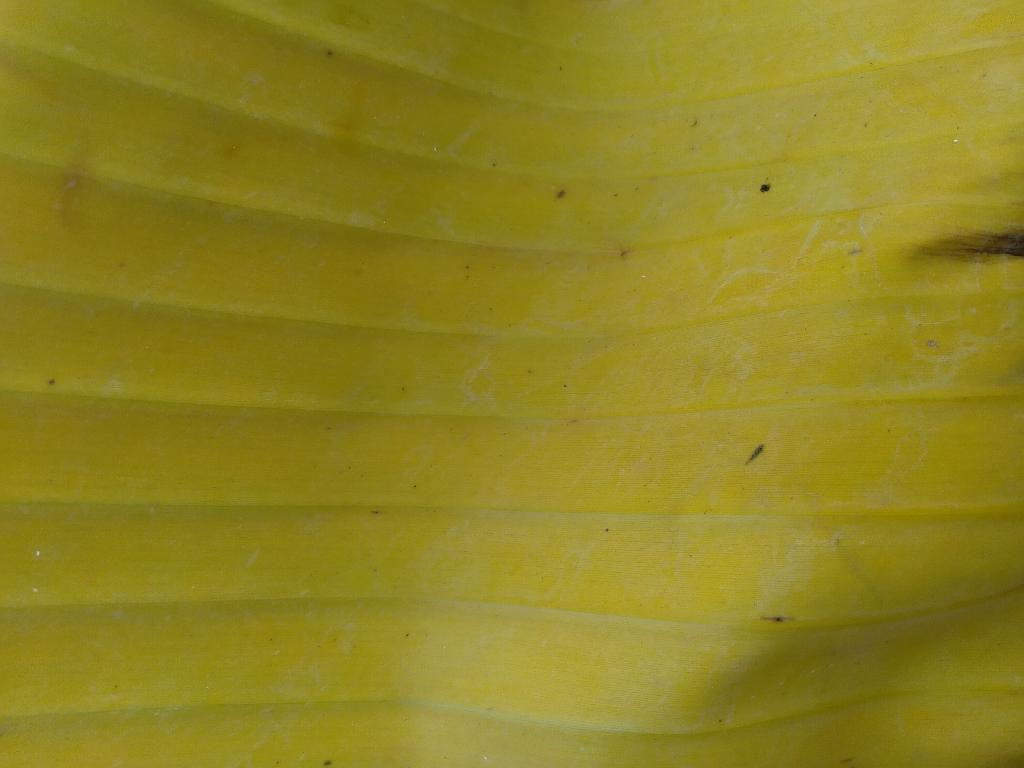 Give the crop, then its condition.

banana, fusarium wilt race 1
